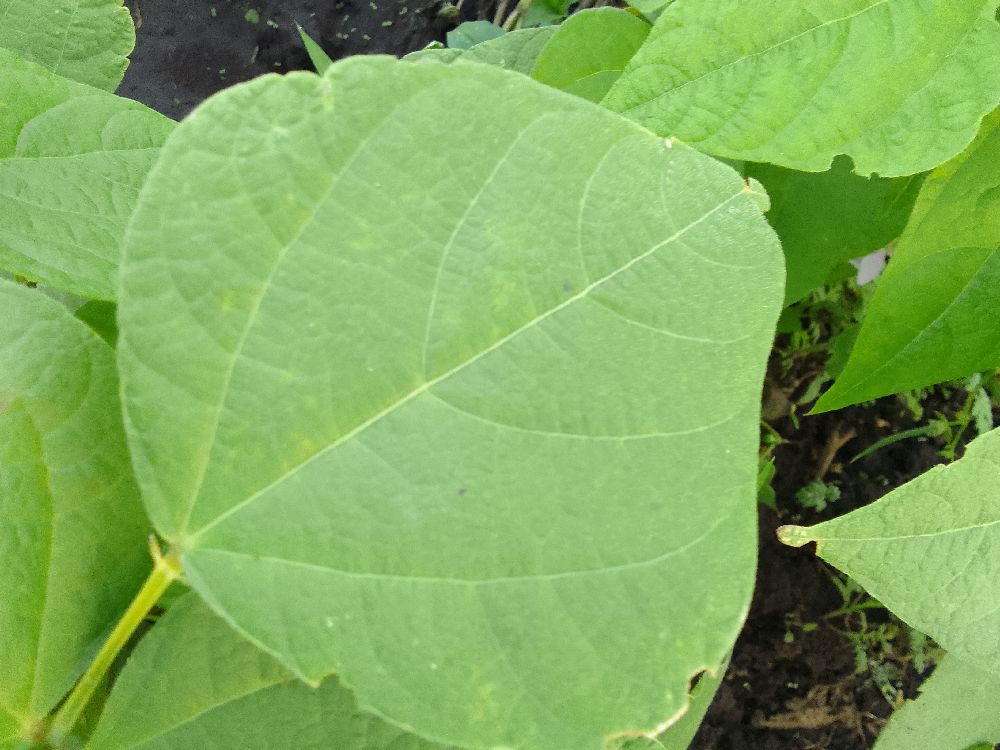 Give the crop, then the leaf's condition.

common bean, healthy
